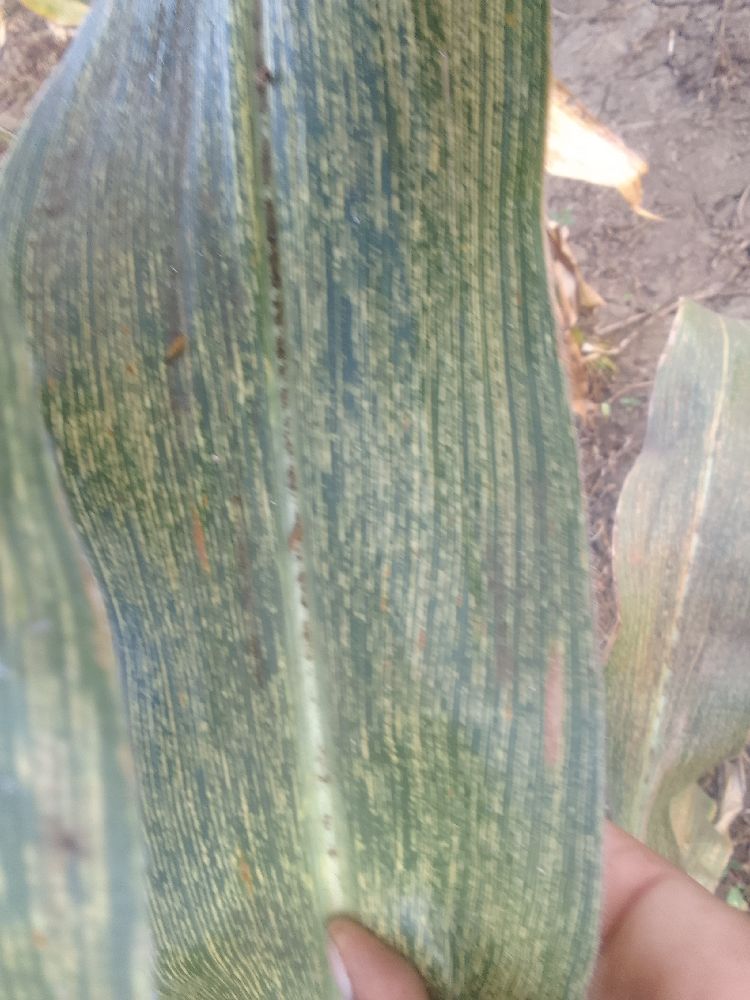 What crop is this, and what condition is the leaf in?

maize, maize streak virus
